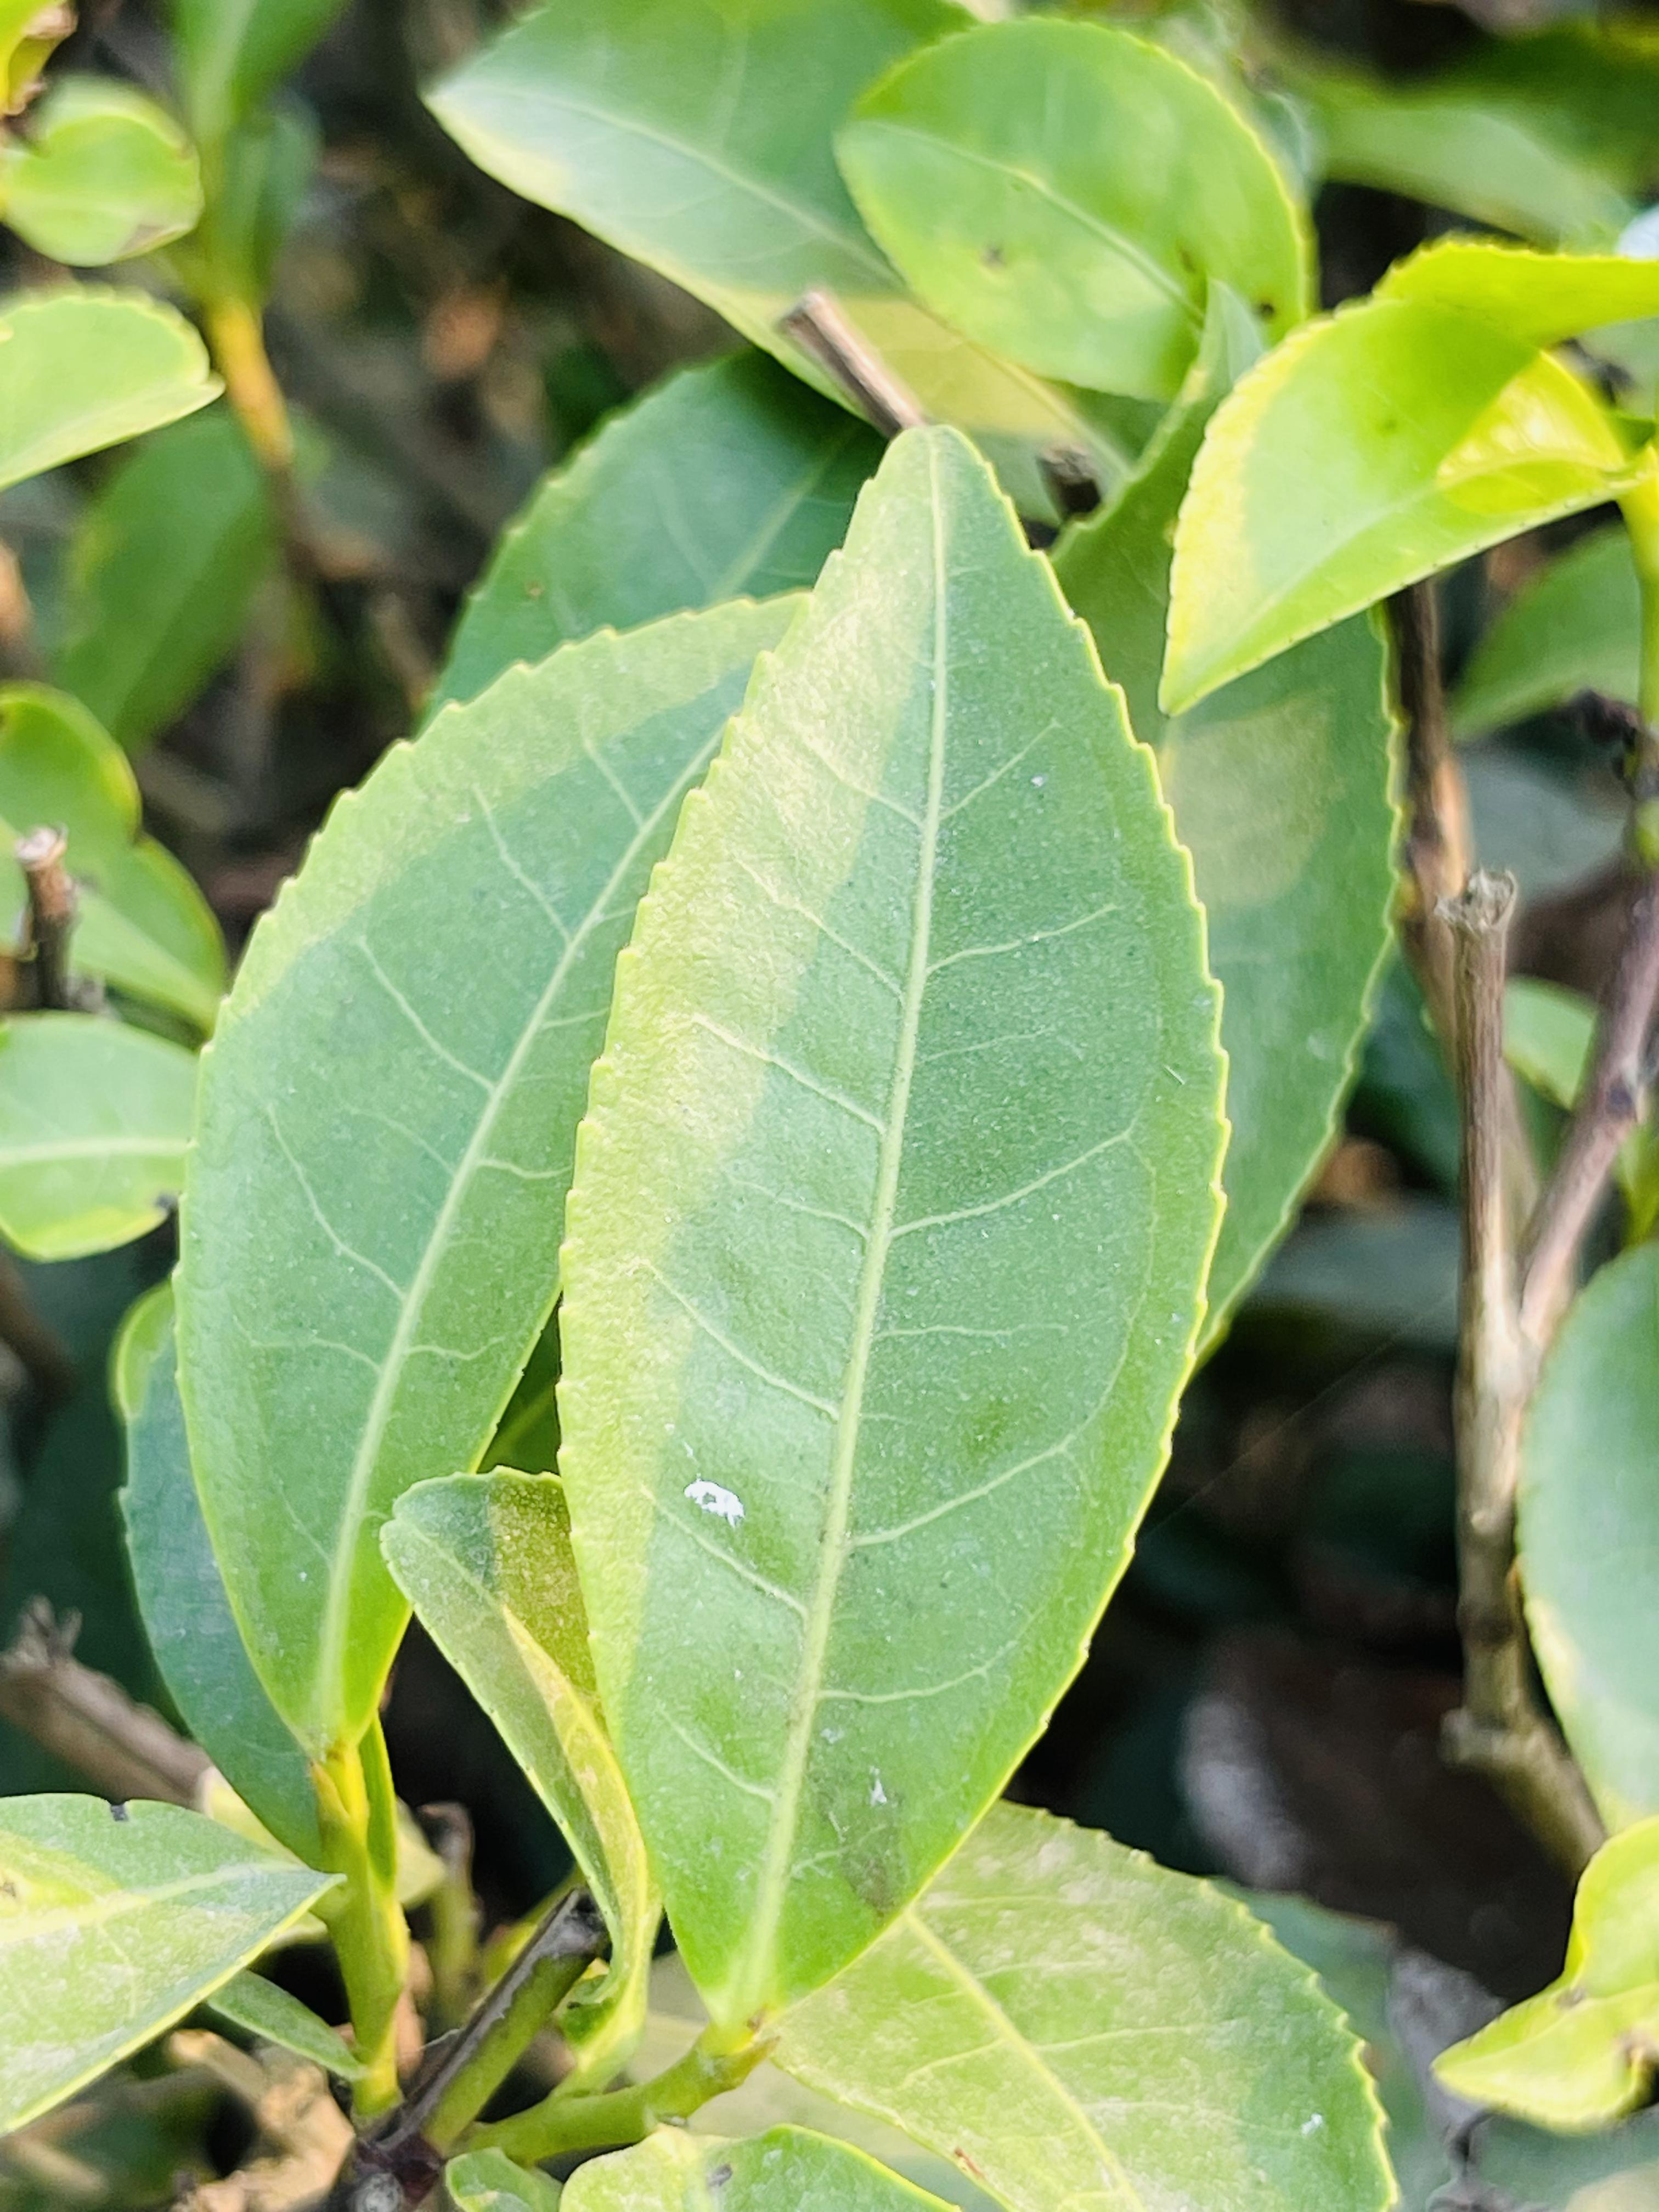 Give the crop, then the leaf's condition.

tea, healthy leaf
